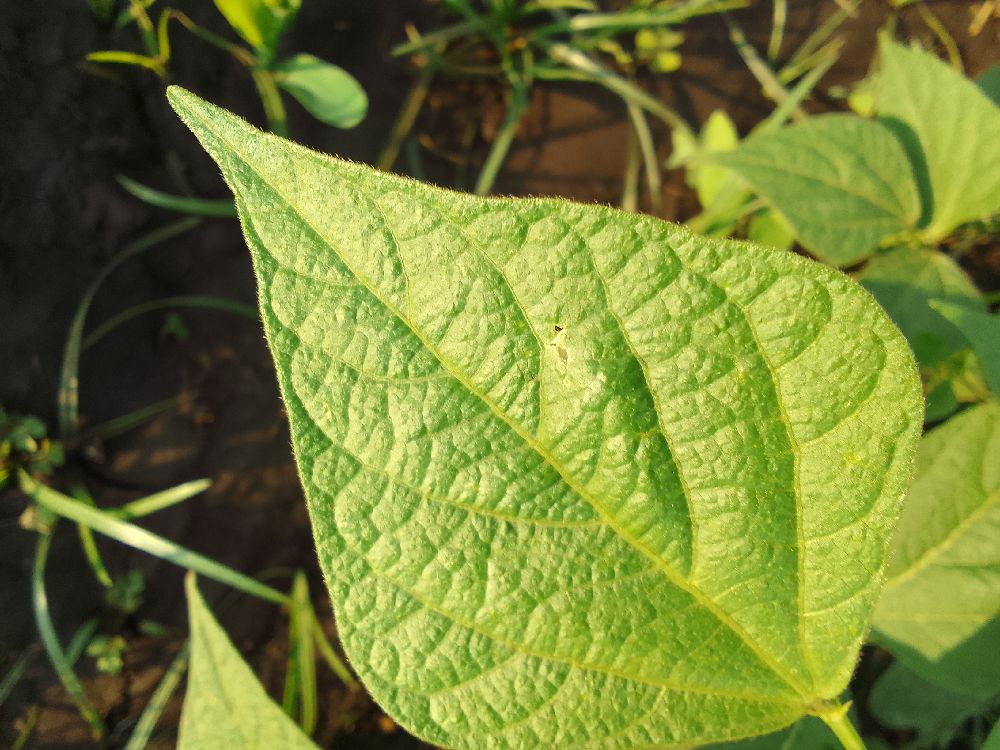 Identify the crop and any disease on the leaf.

common bean, healthy
